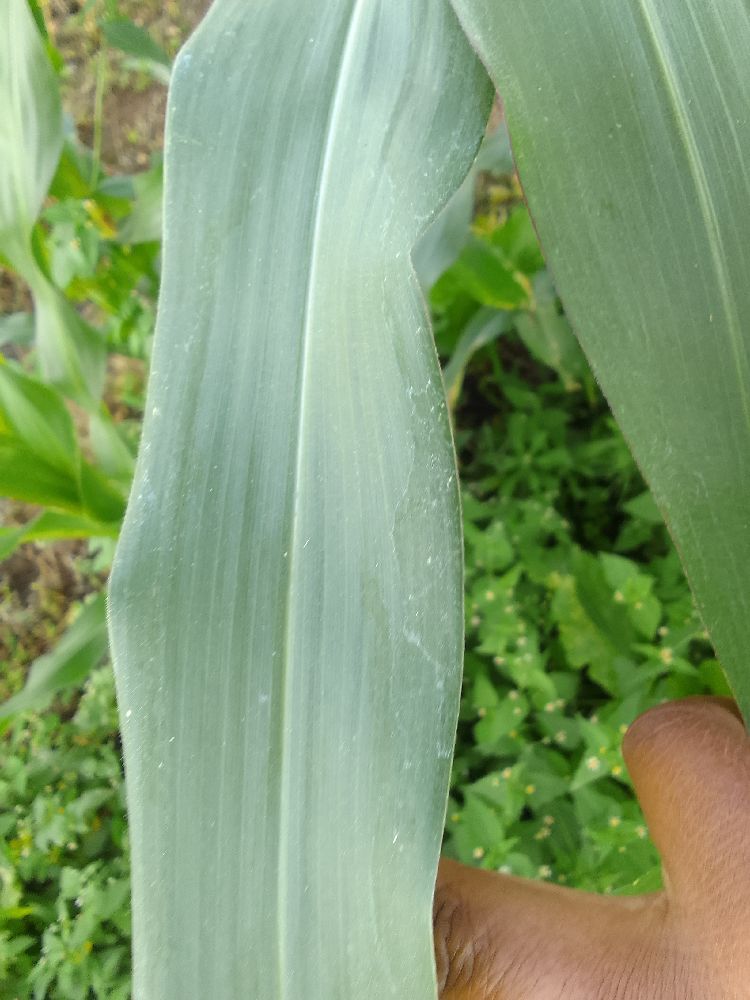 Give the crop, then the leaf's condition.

maize, healthy
